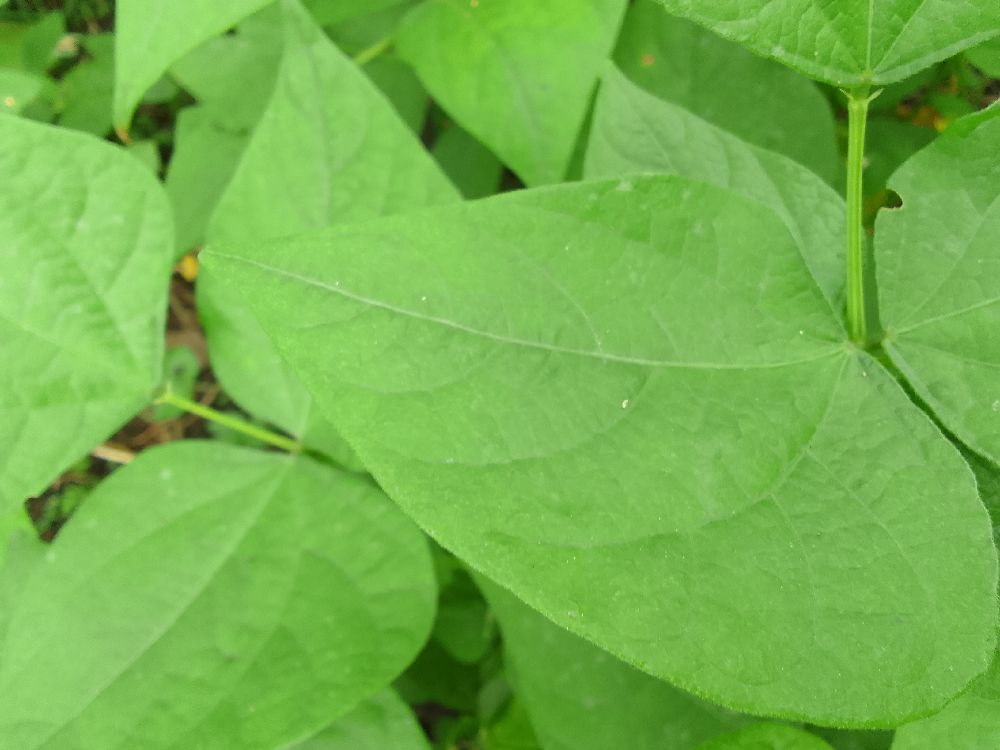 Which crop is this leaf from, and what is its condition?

common bean, healthy
